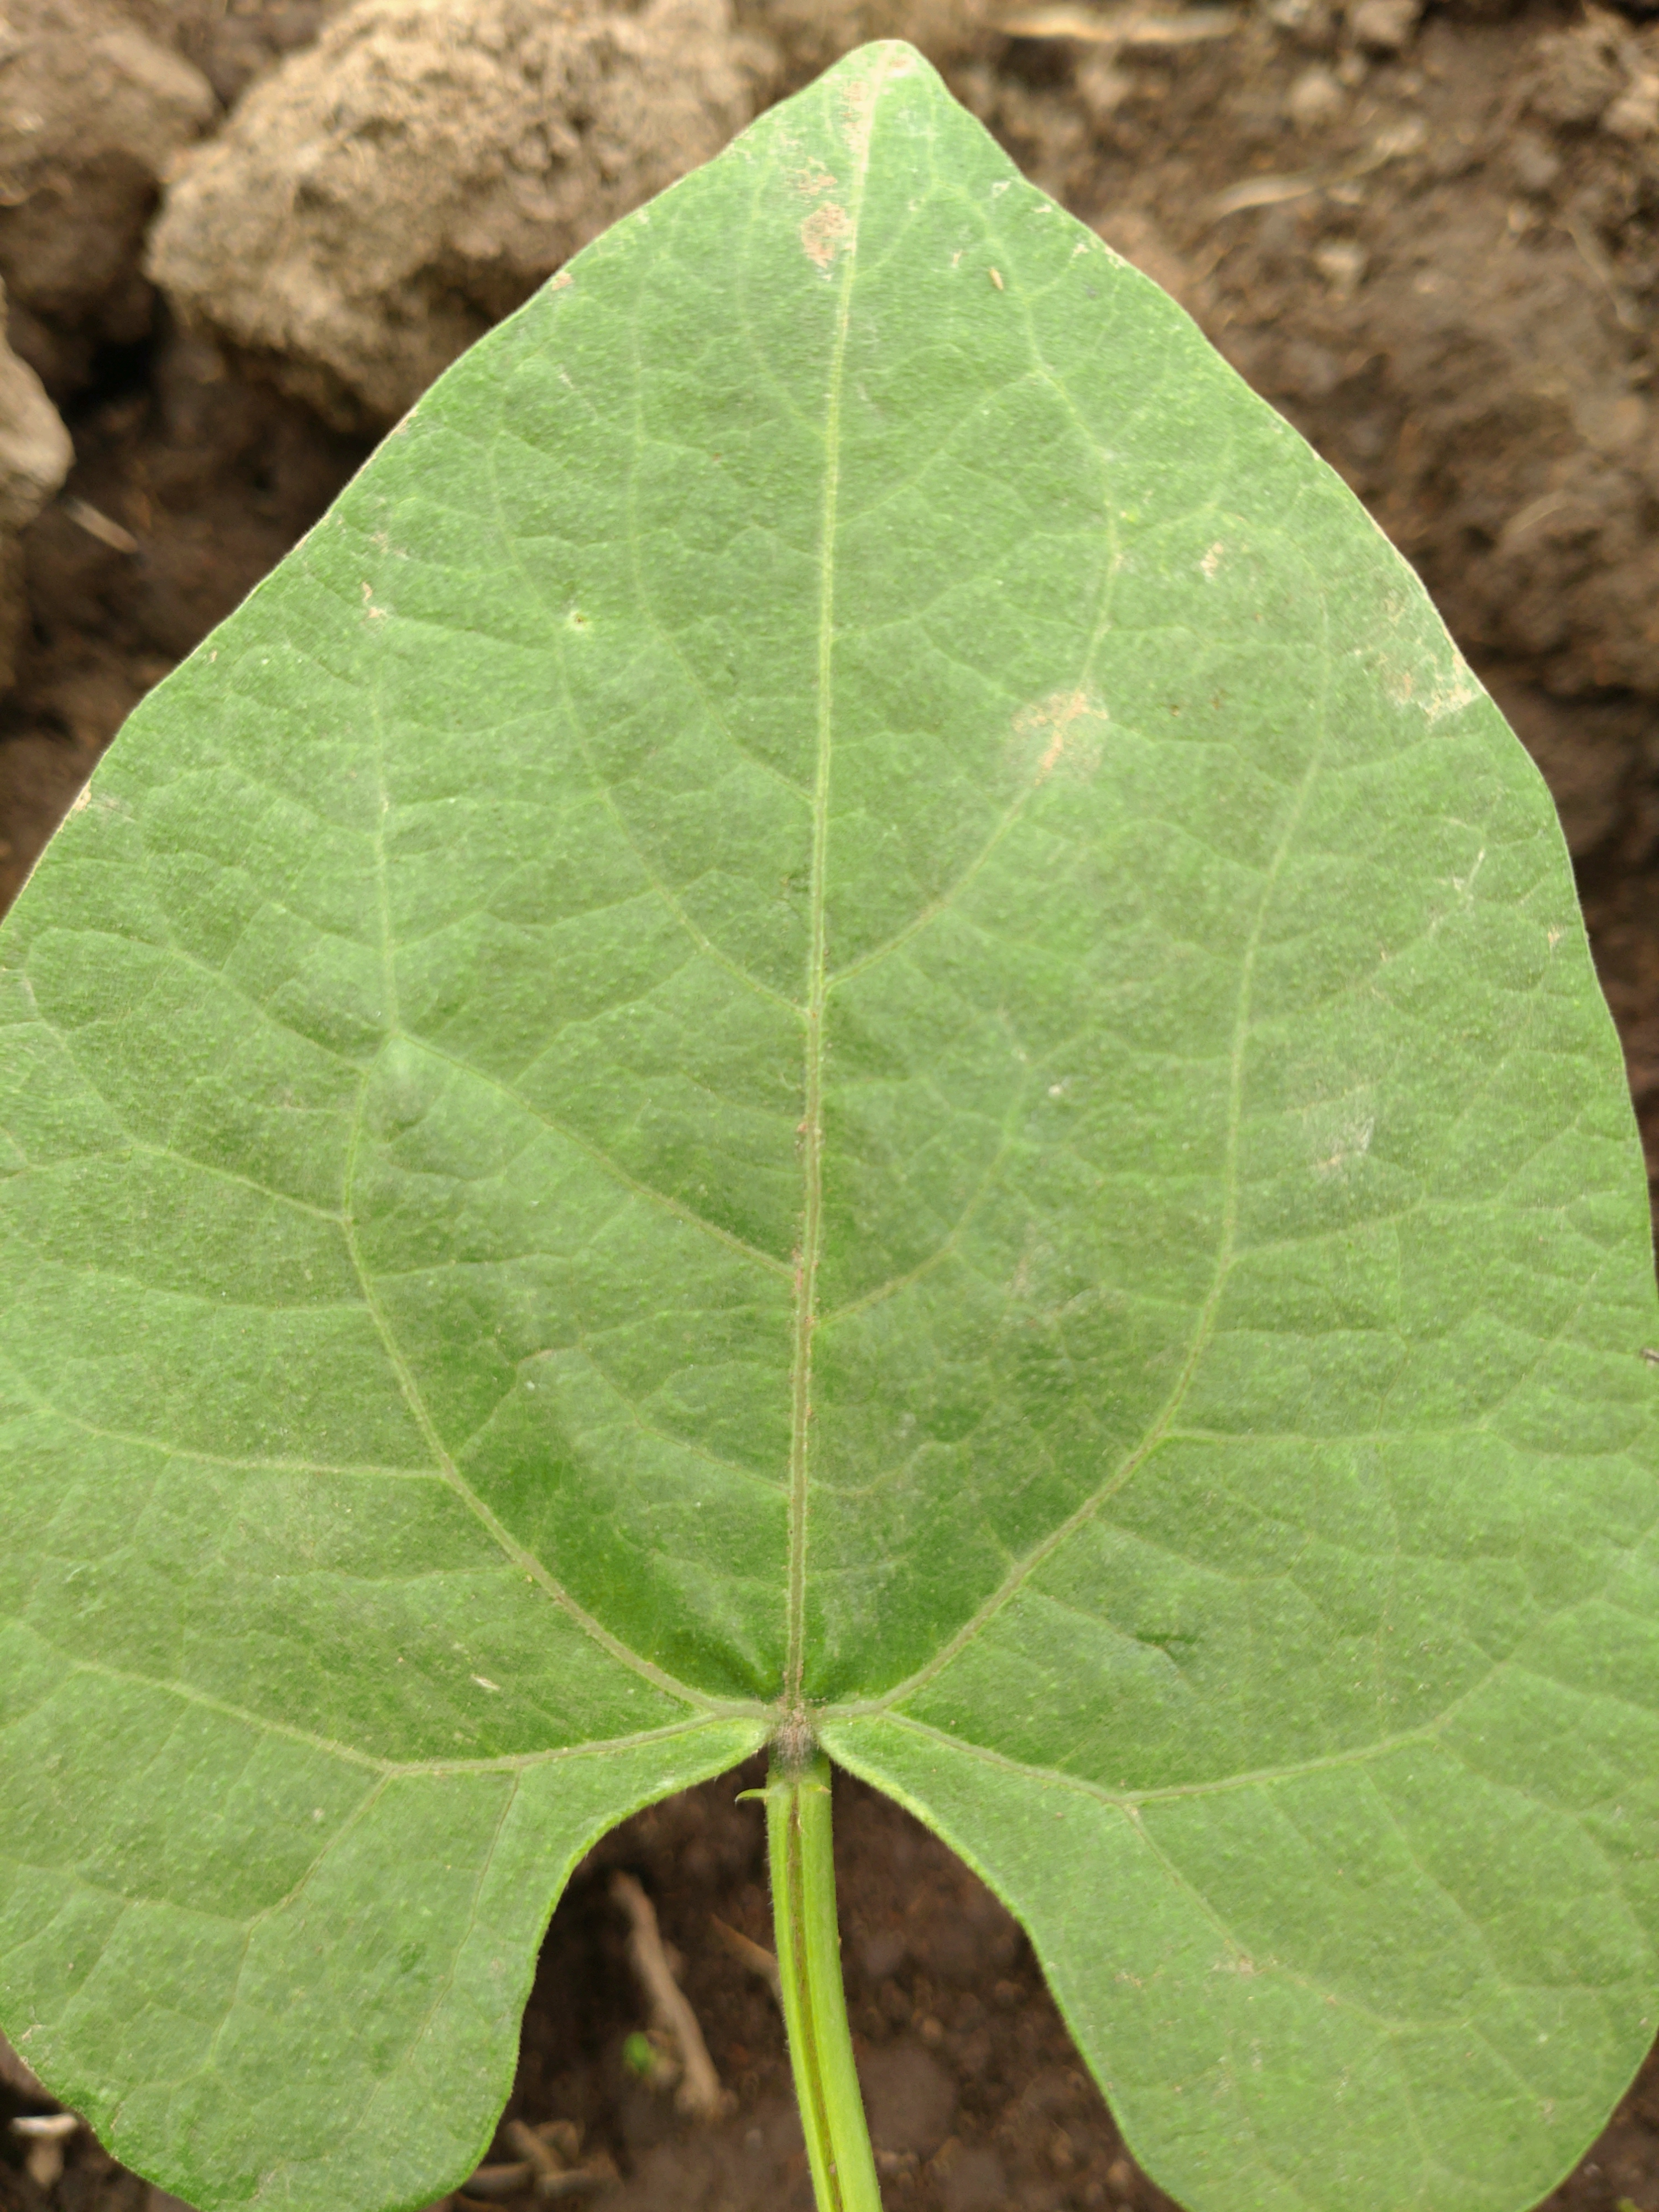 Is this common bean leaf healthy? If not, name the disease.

healthy
